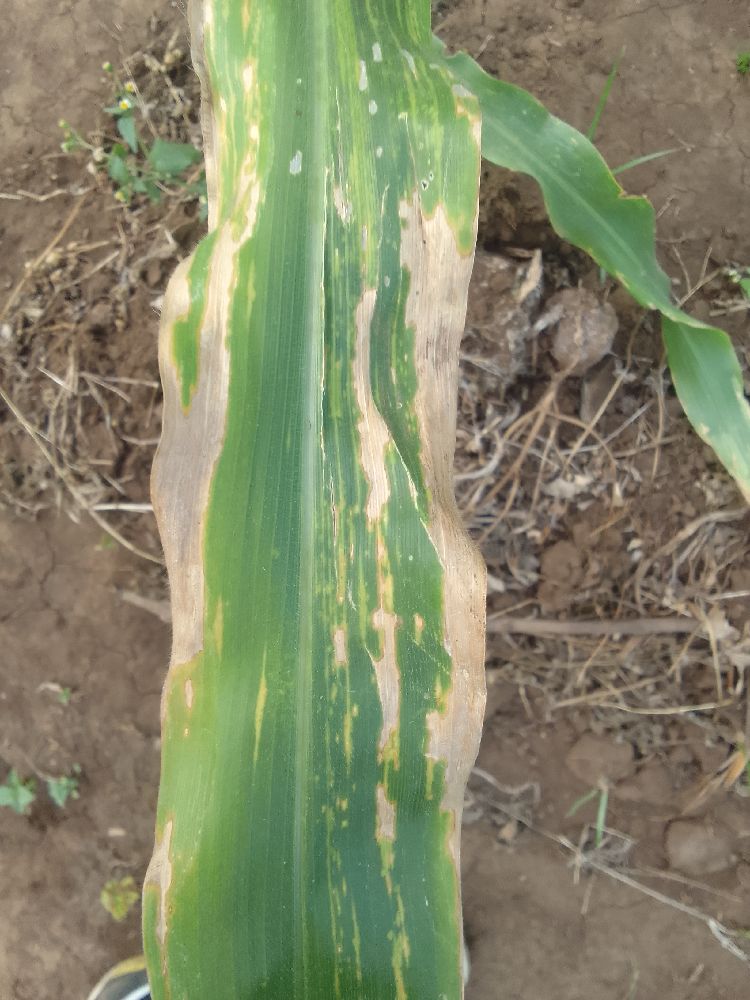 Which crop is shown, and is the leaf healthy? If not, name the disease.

maize, maize lethal necrosis
